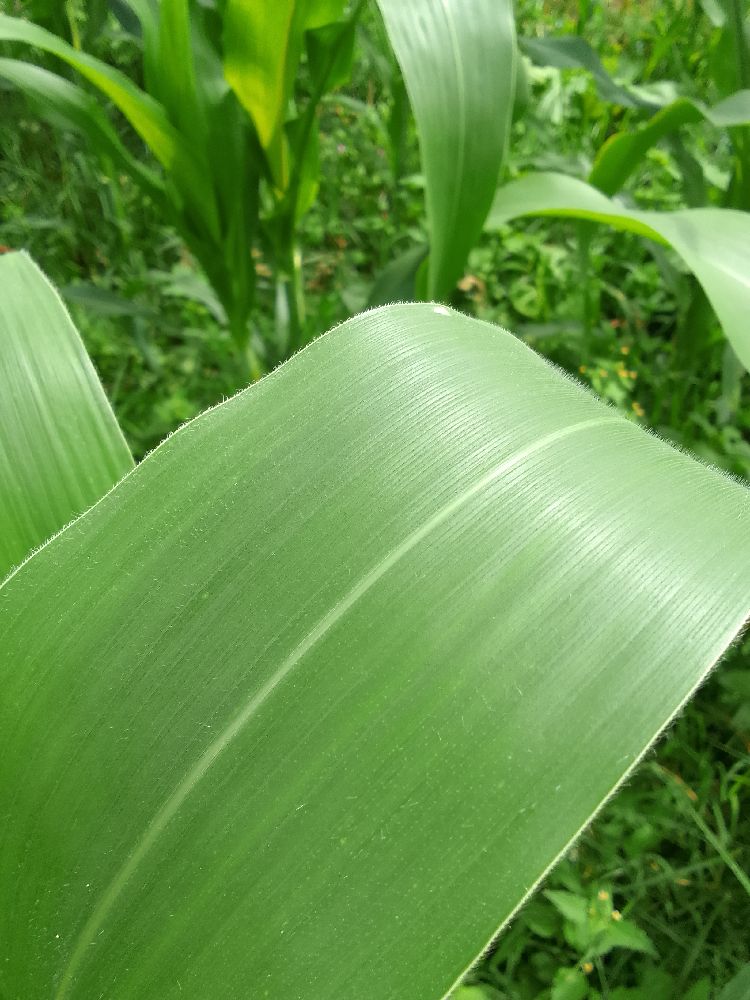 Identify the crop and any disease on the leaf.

maize, healthy
